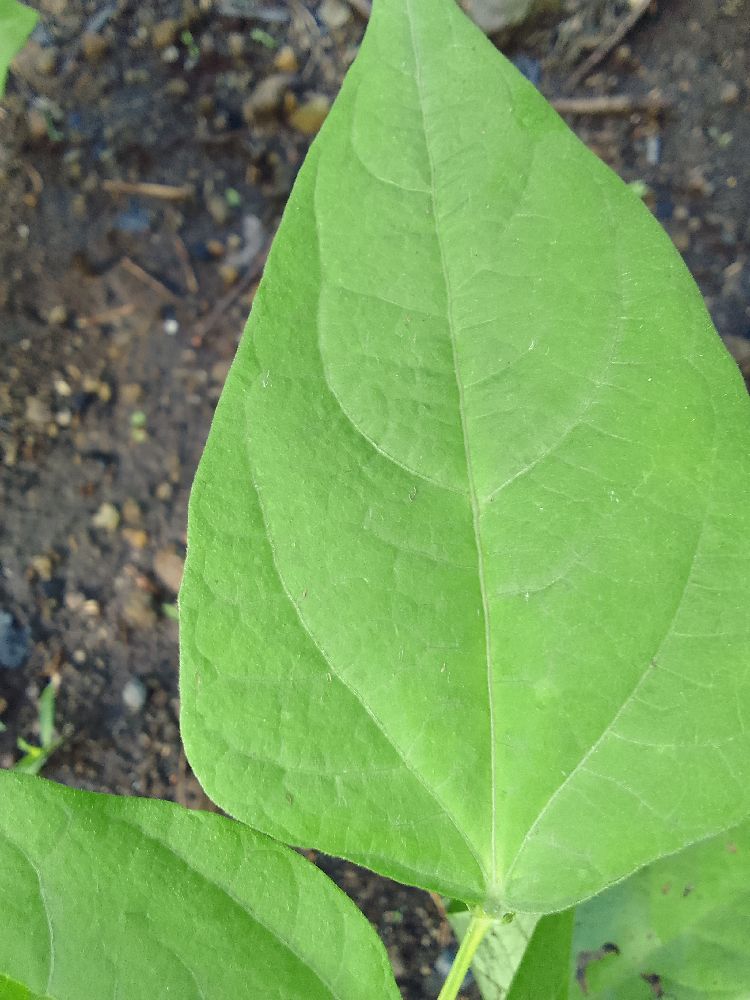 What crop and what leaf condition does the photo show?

common bean, healthy
